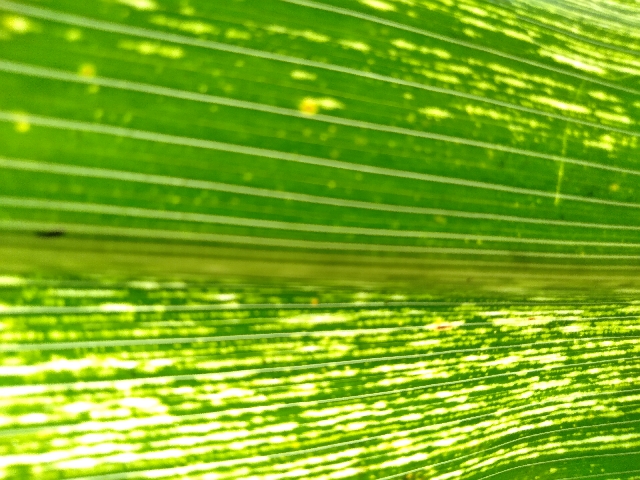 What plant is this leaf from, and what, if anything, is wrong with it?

maize, maize streak virus
